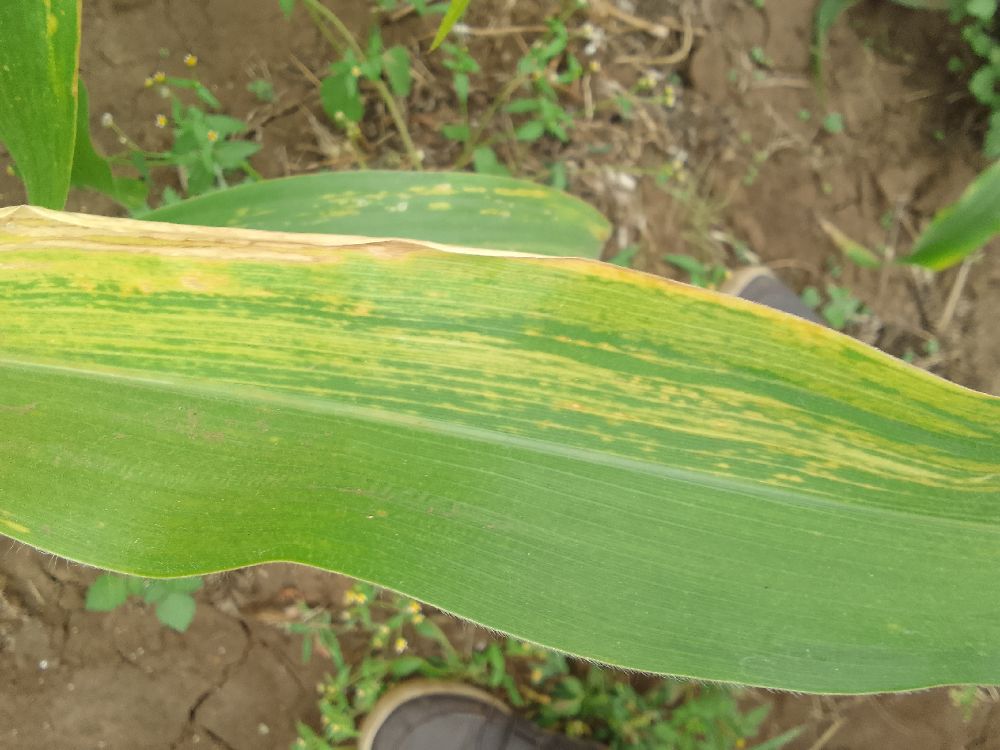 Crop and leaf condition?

maize, maize lethal necrosis
